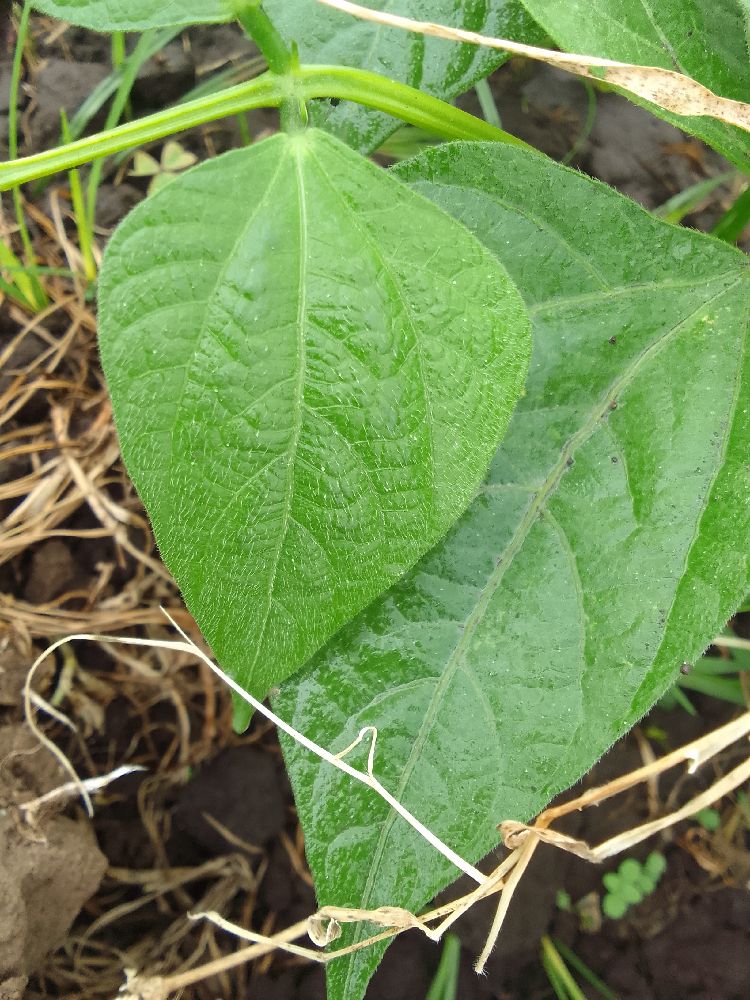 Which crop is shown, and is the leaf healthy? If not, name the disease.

common bean, healthy
